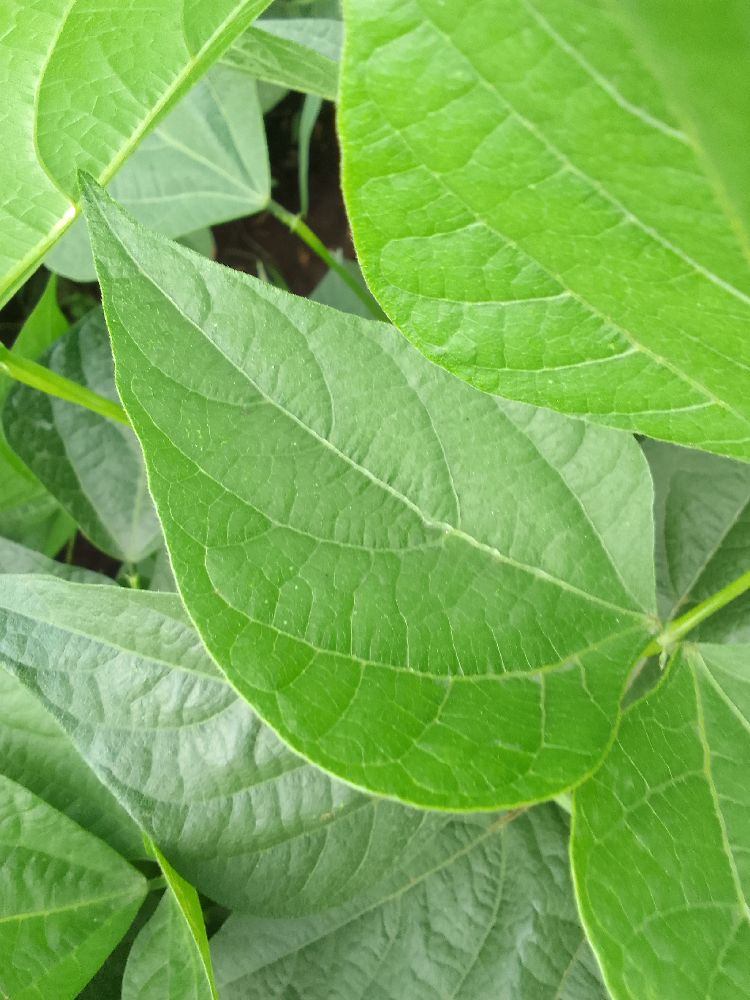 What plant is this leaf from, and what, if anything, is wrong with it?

common bean, healthy
